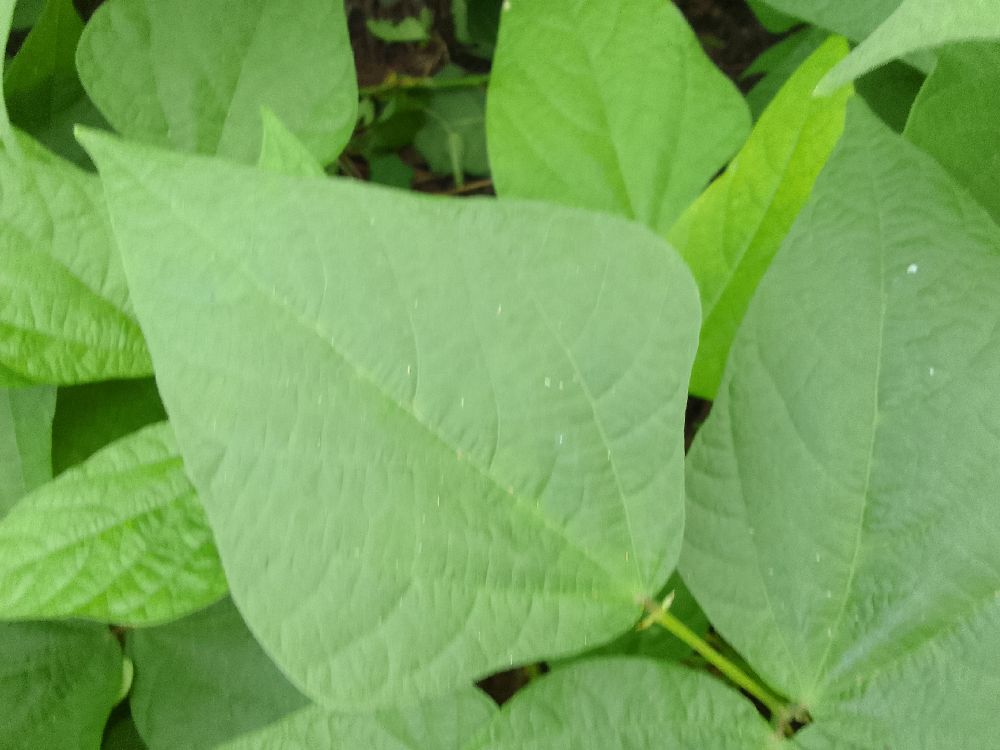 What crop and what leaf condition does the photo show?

common bean, healthy
